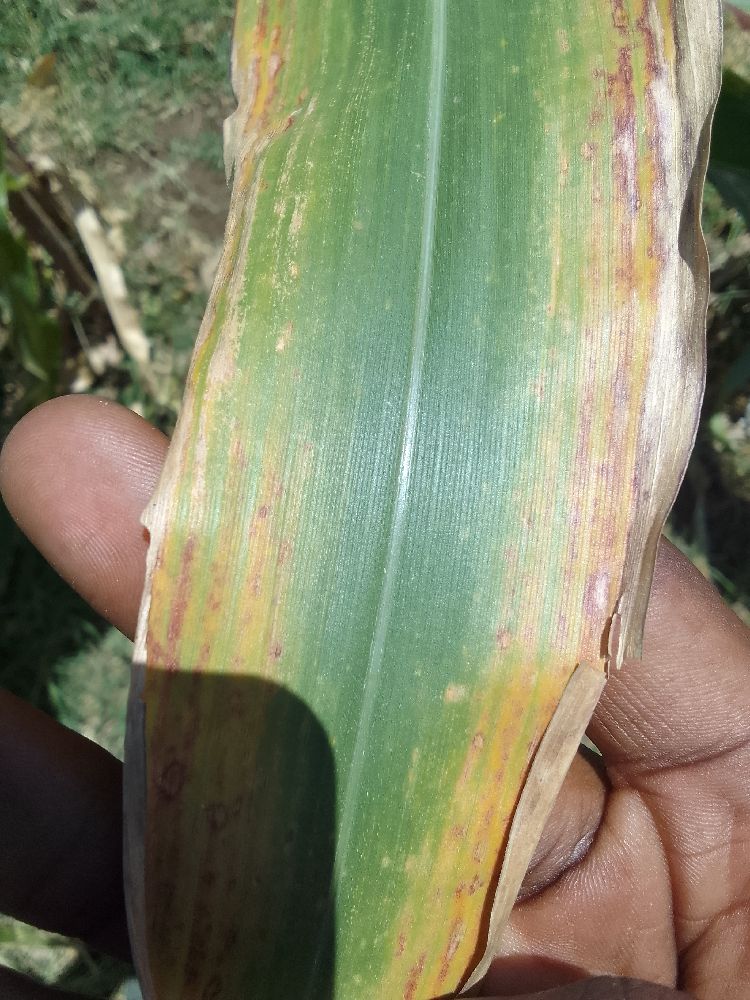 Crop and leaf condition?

maize, maize lethal necrosis
